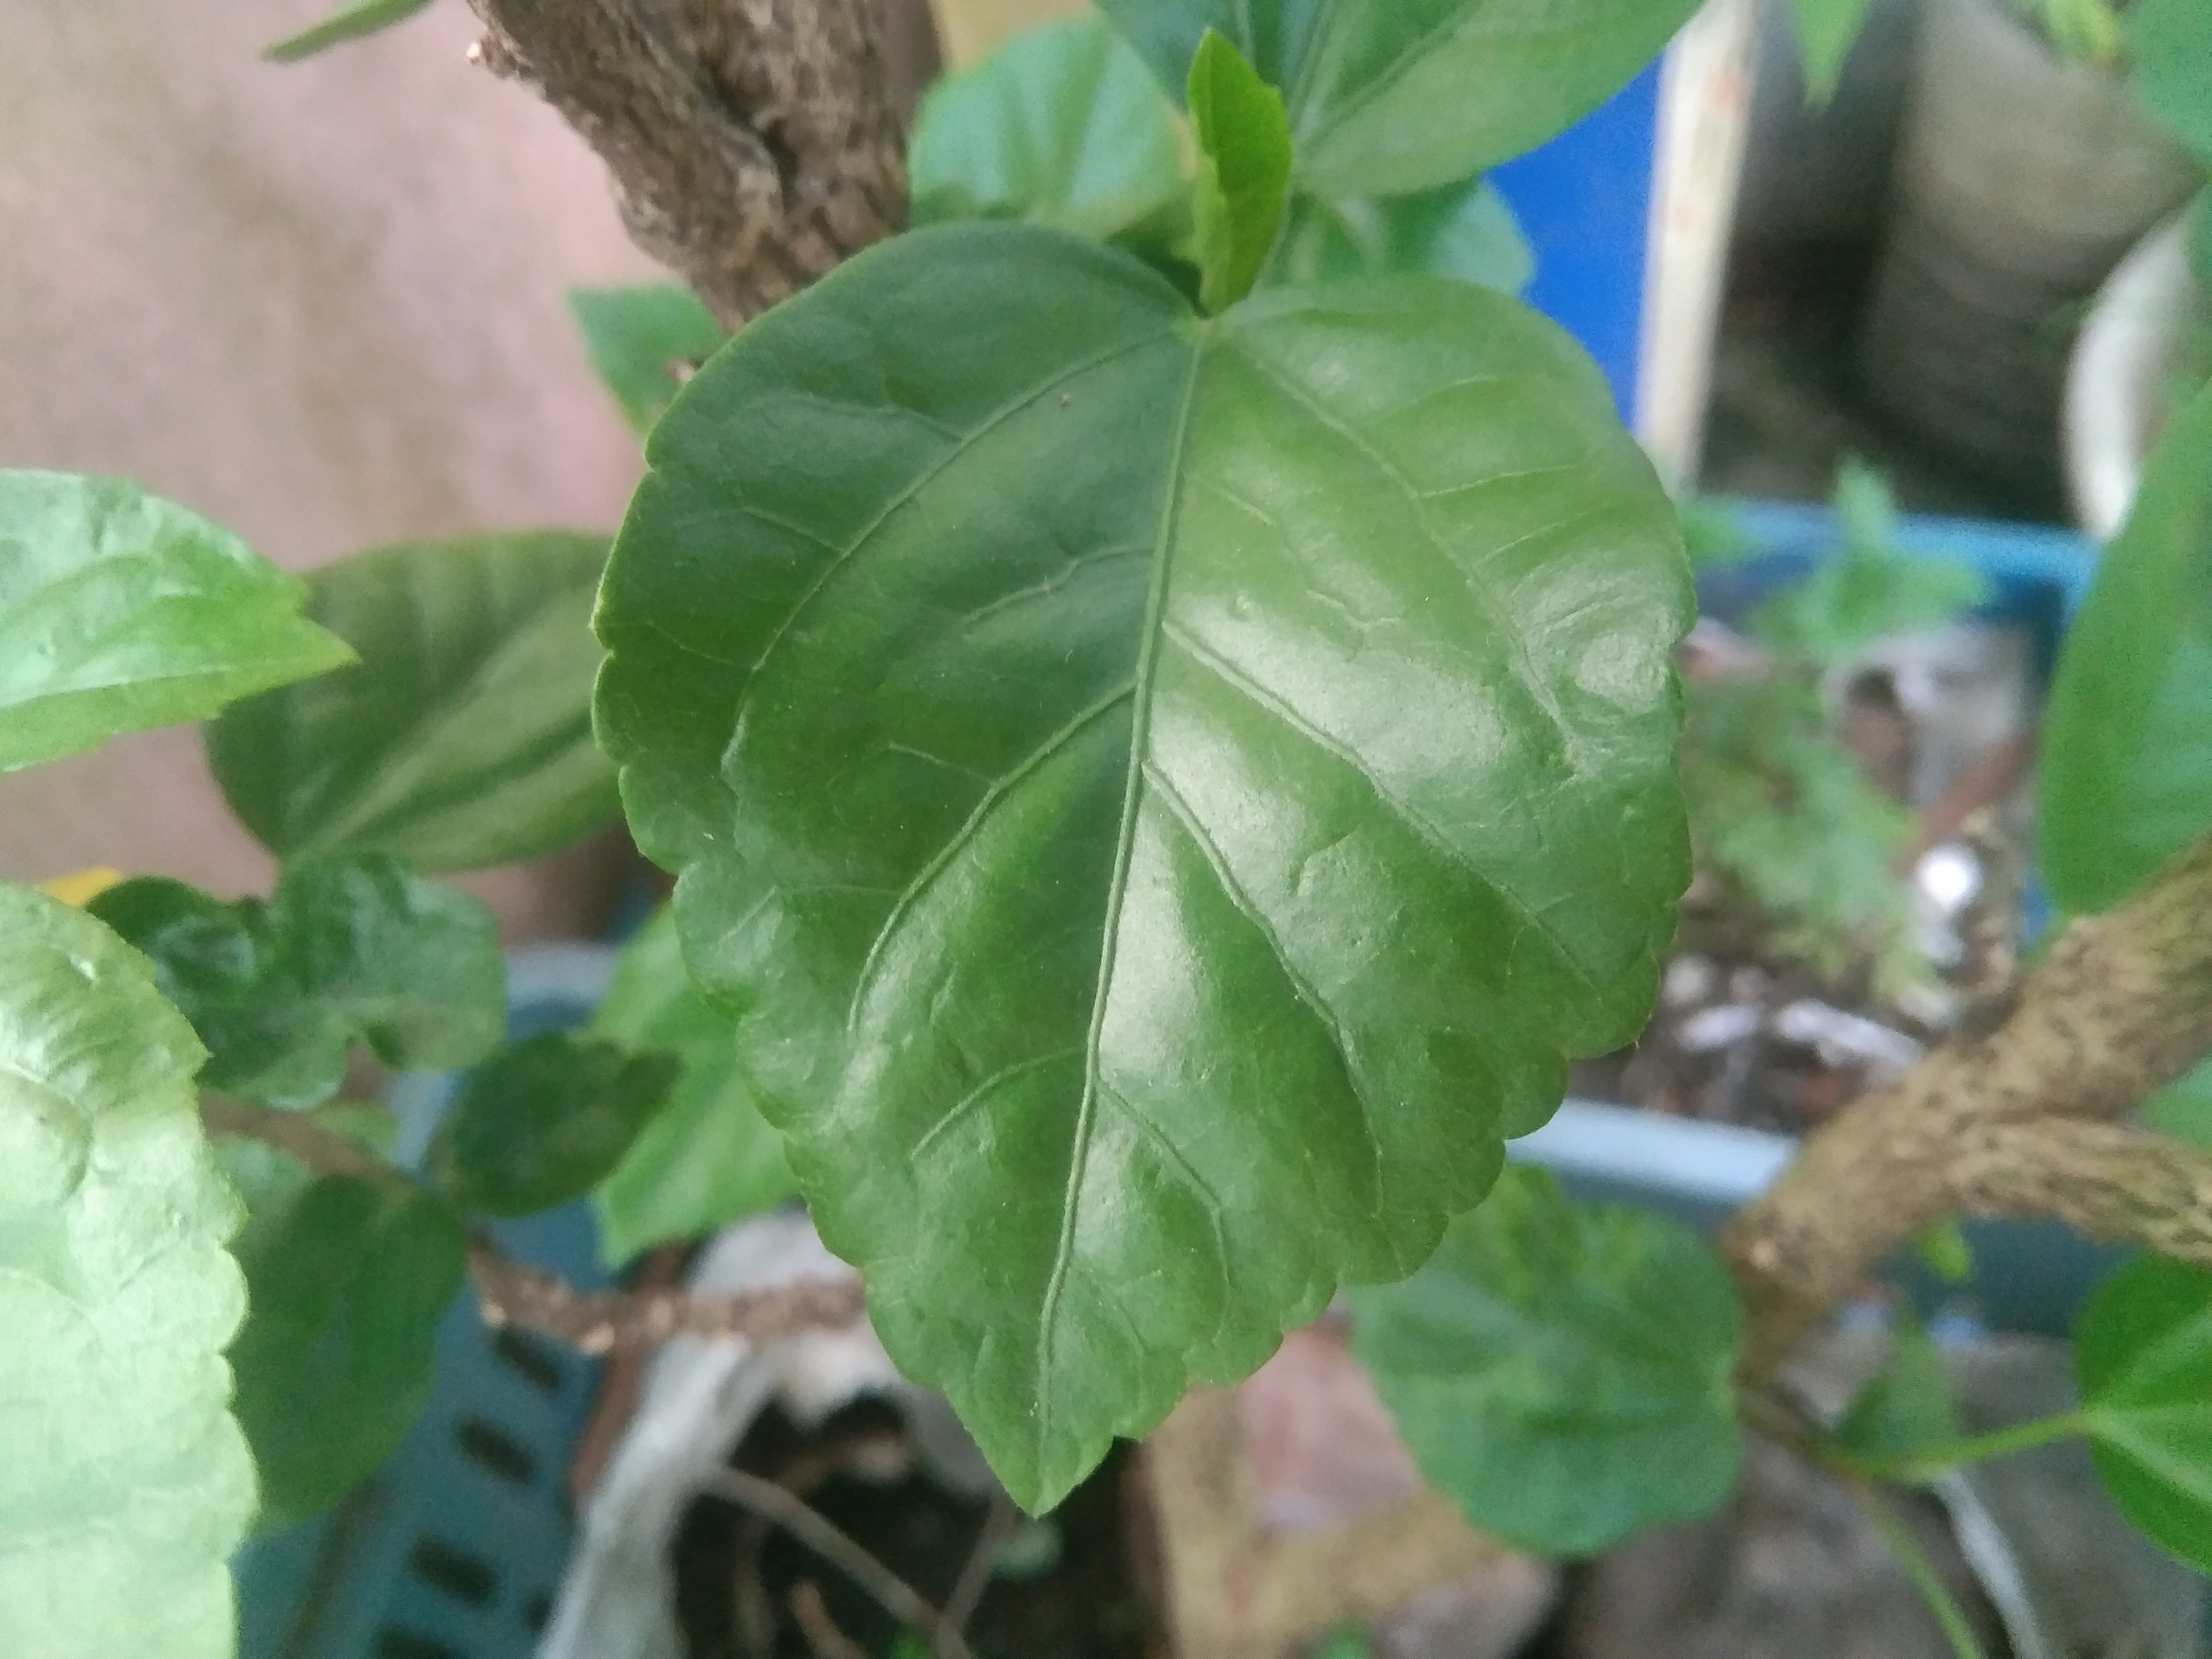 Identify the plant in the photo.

hibiscus
